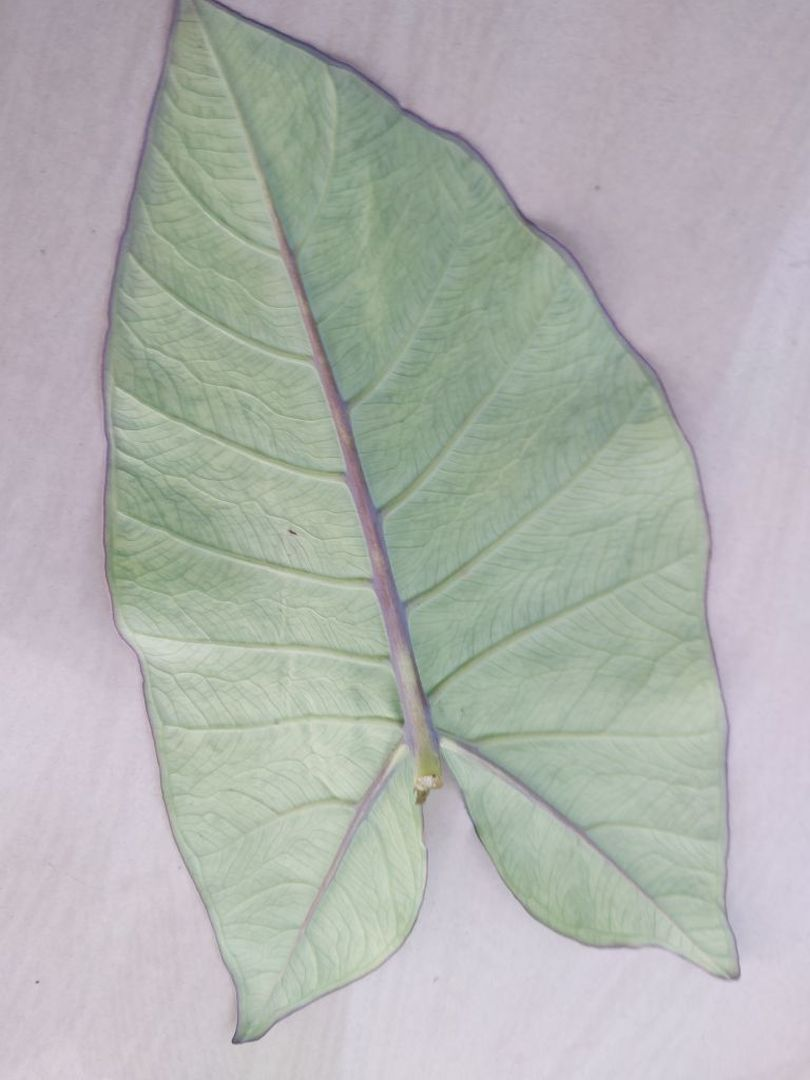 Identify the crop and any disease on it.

taro, mosaic
